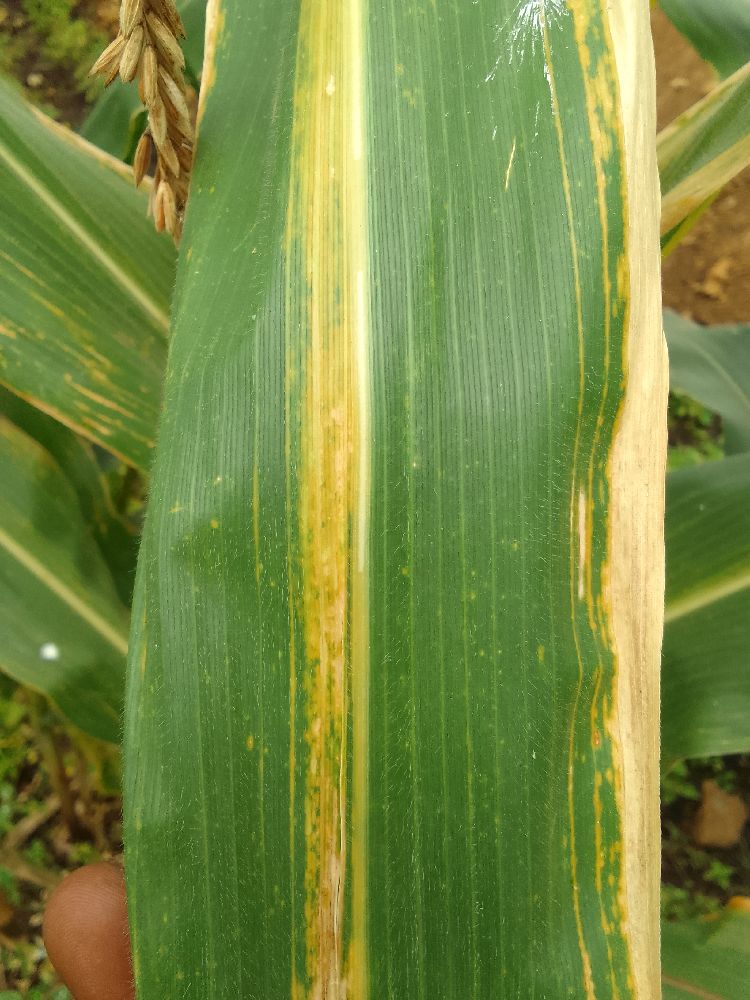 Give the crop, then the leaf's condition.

maize, maize lethal necrosis
